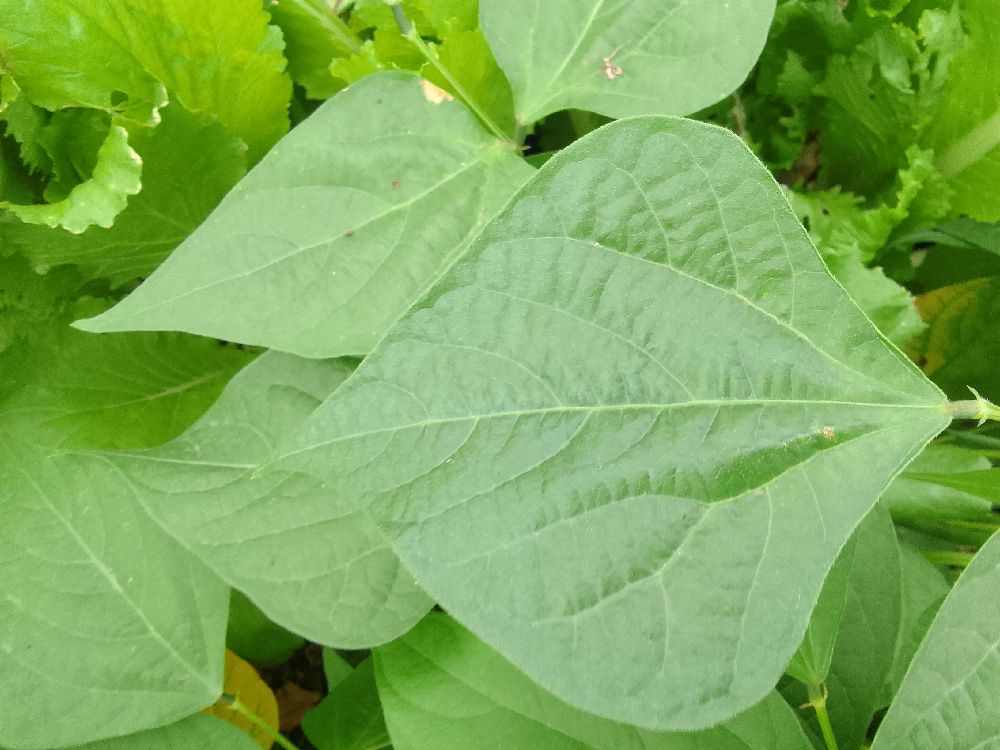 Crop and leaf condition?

common bean, healthy
